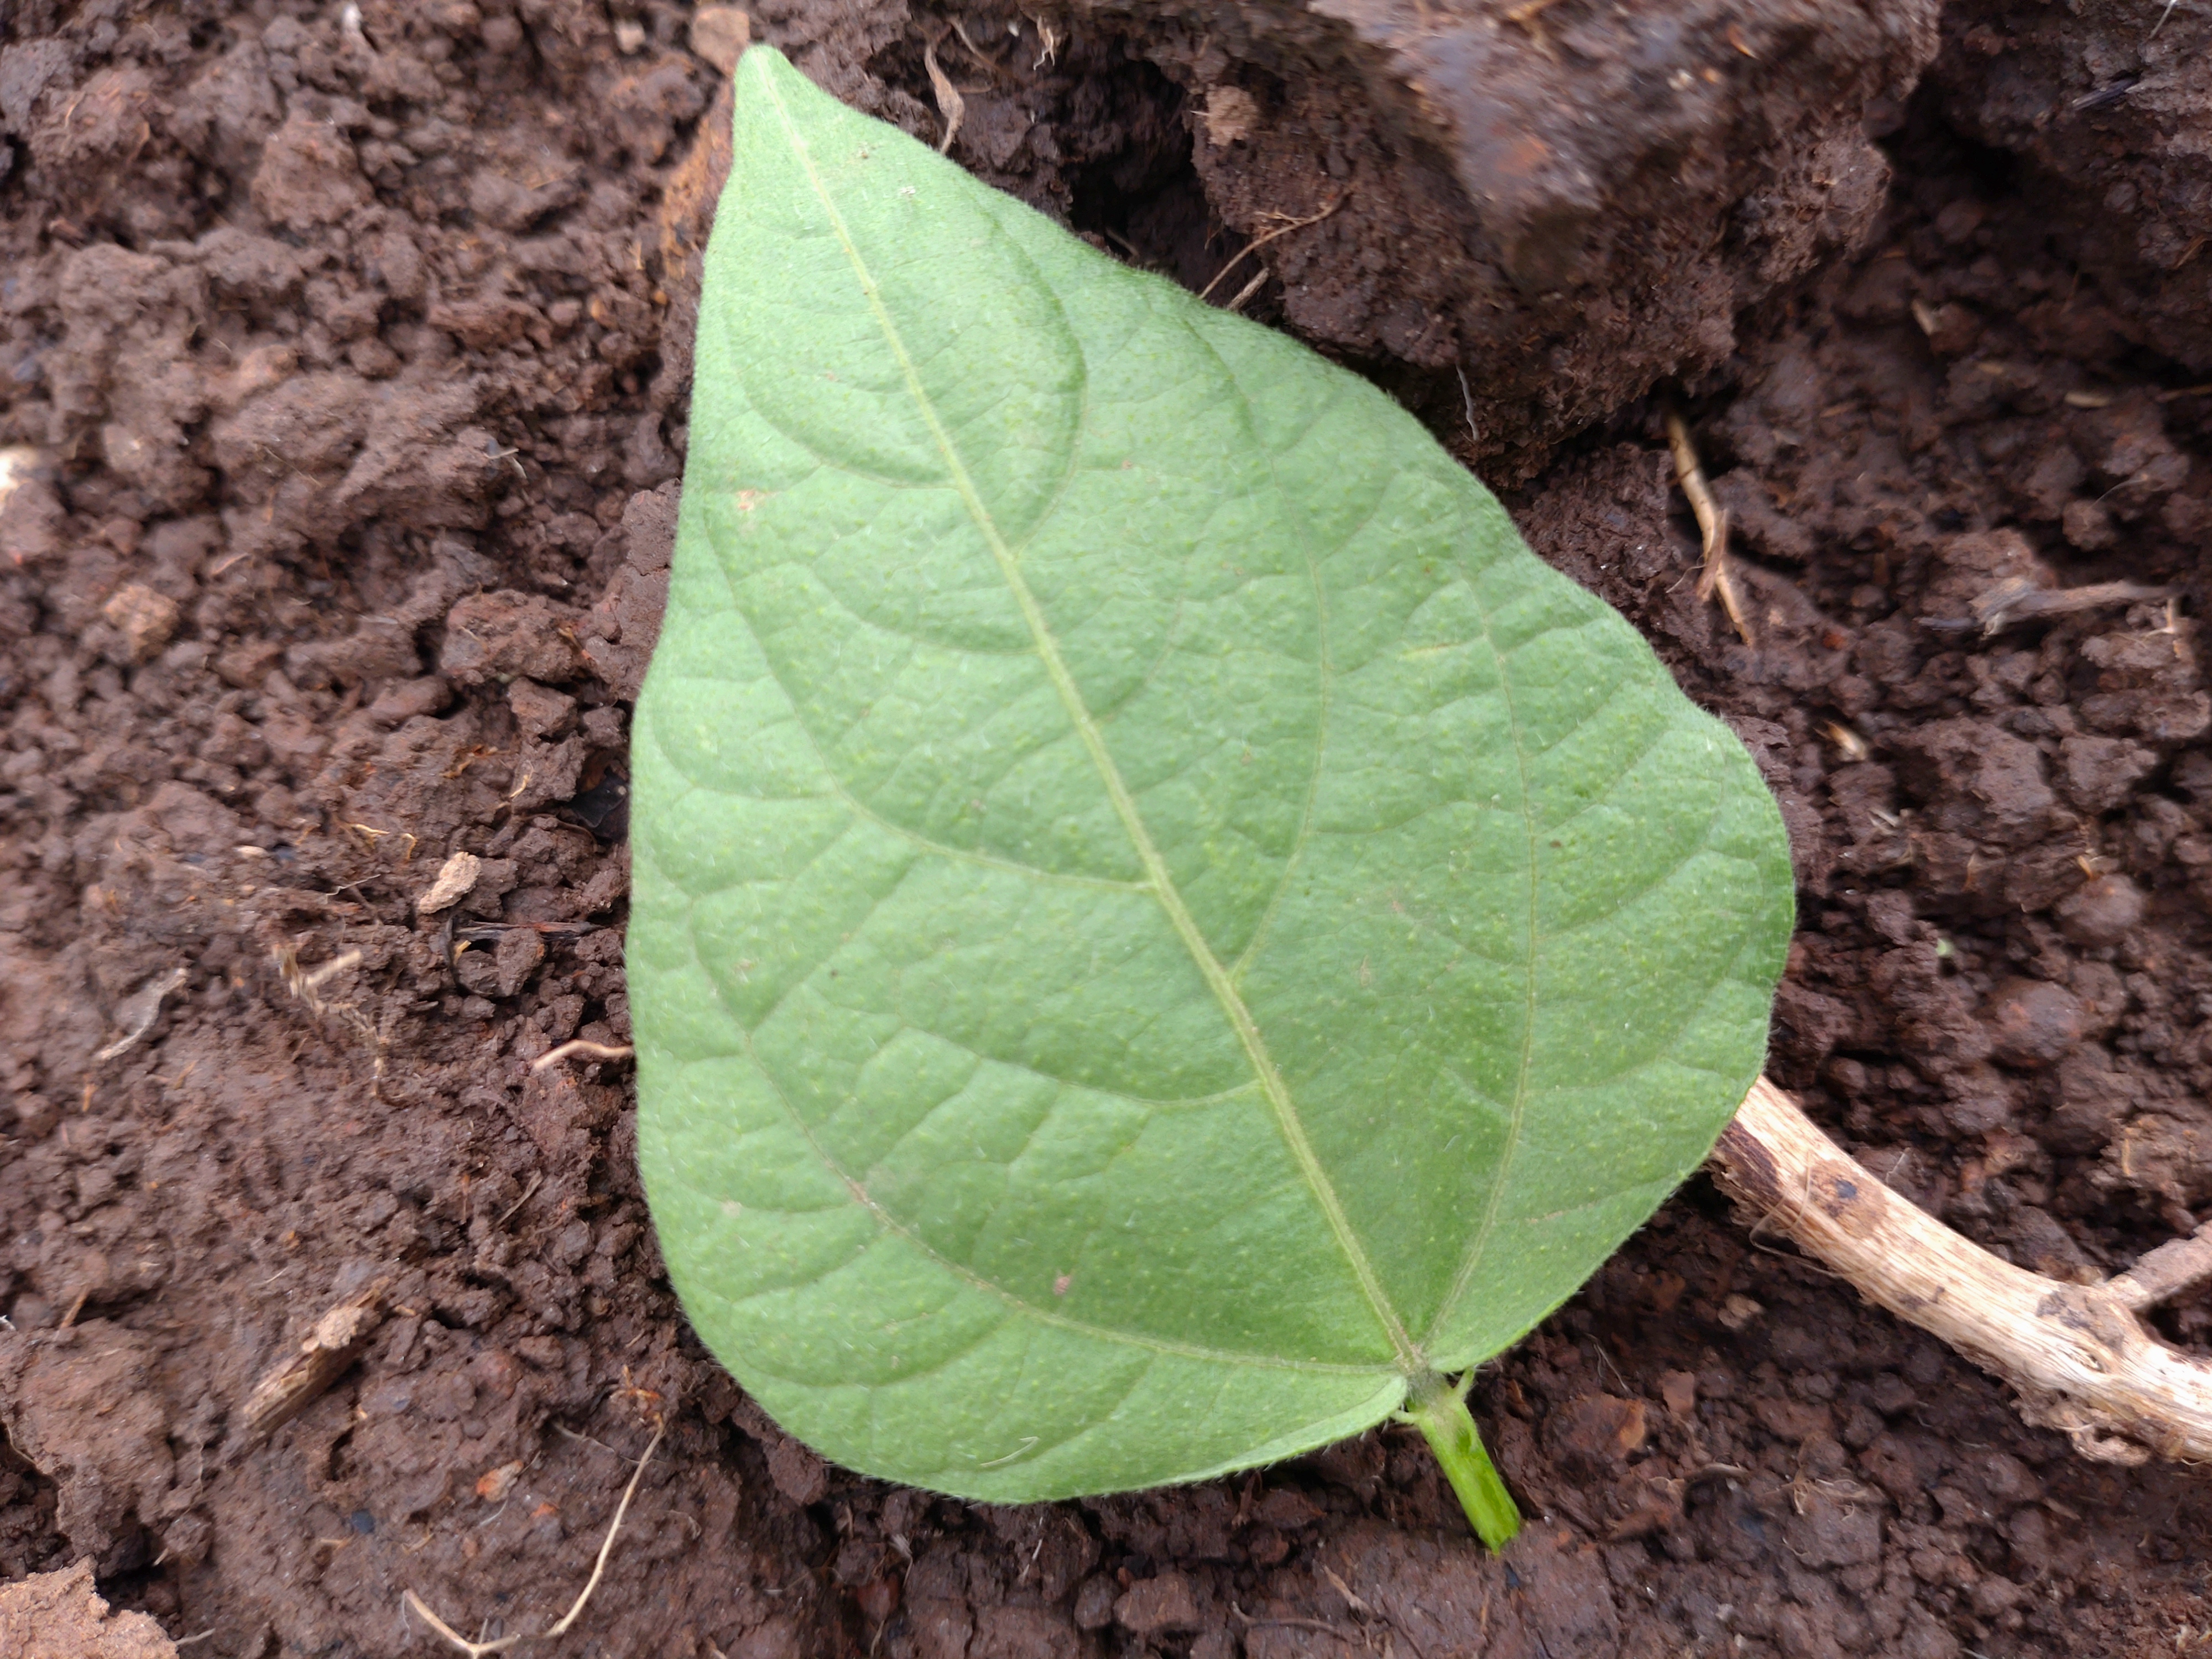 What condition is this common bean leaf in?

healthy
